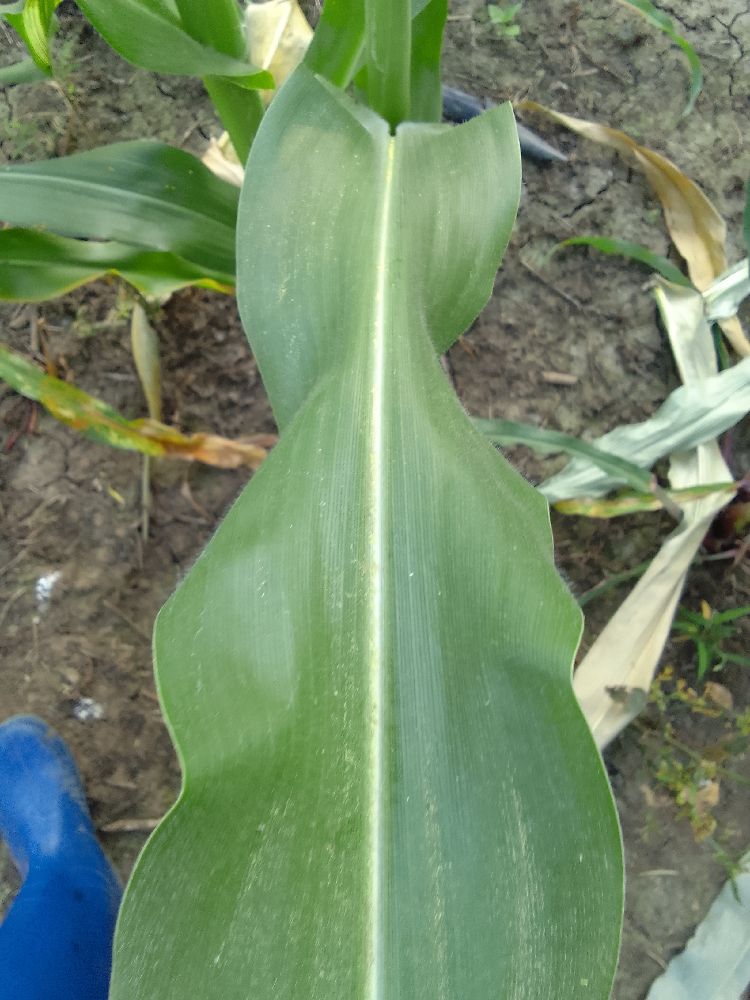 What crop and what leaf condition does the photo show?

maize, healthy
